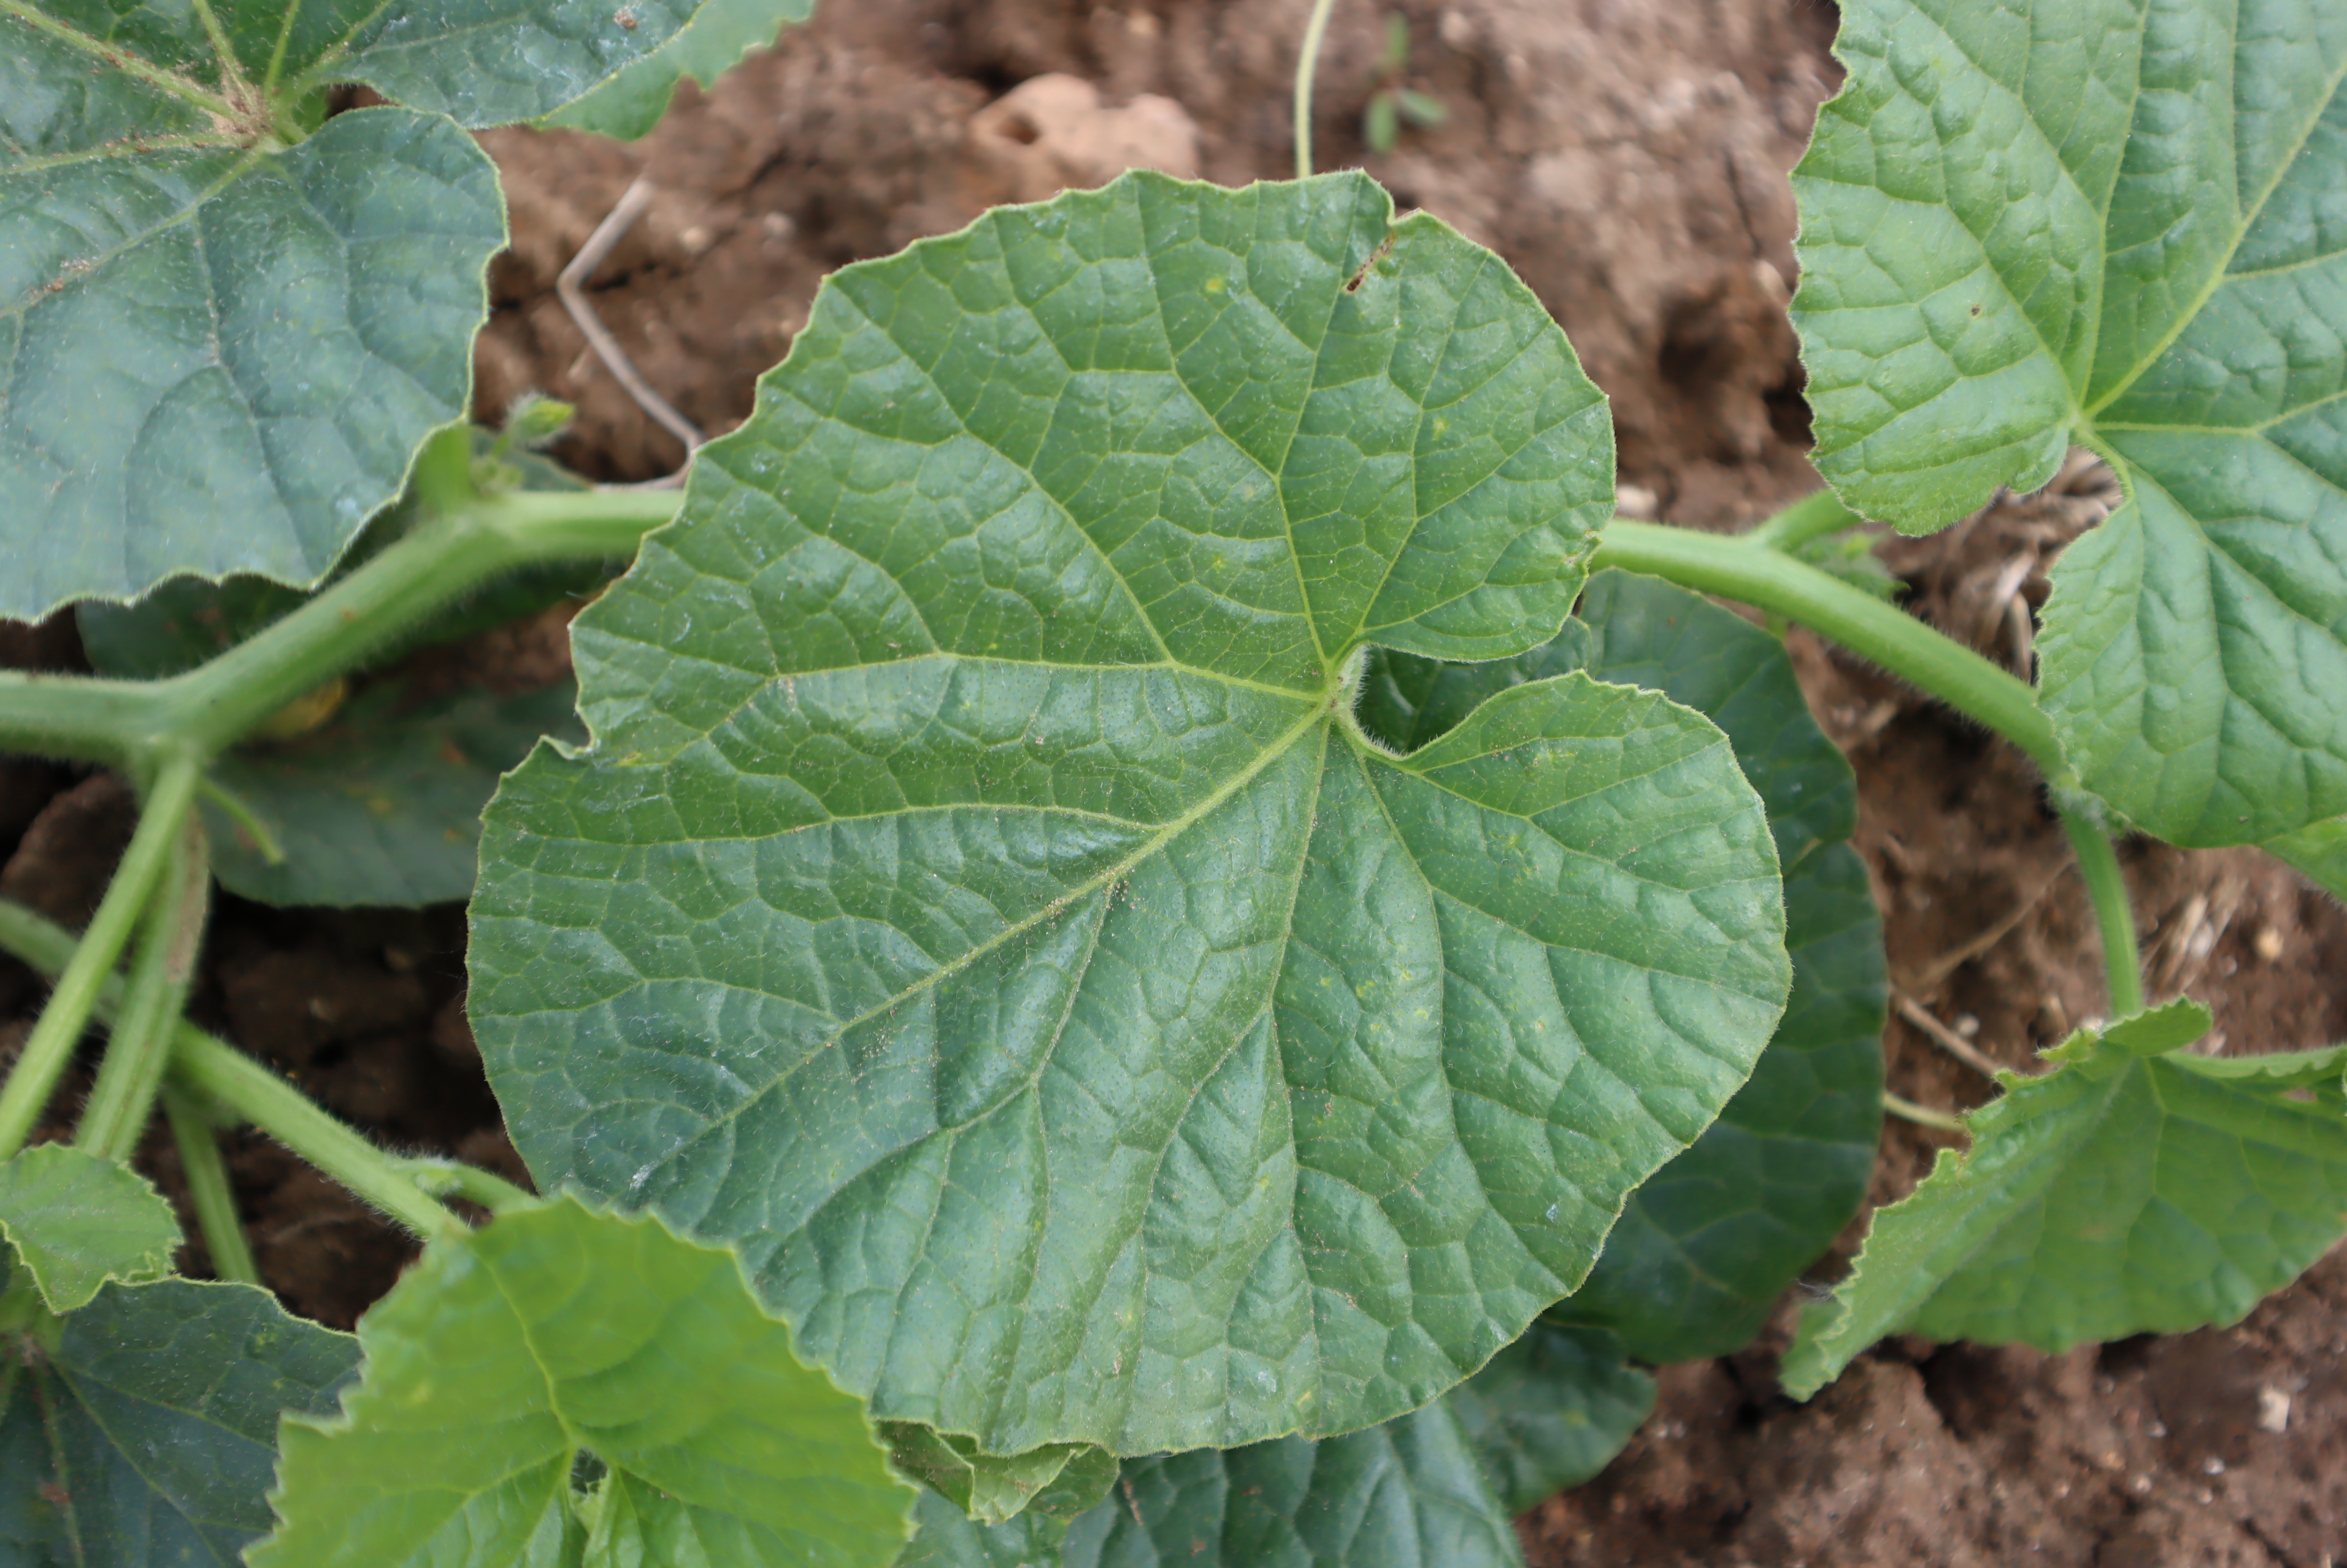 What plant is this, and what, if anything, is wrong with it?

melon, healthy
